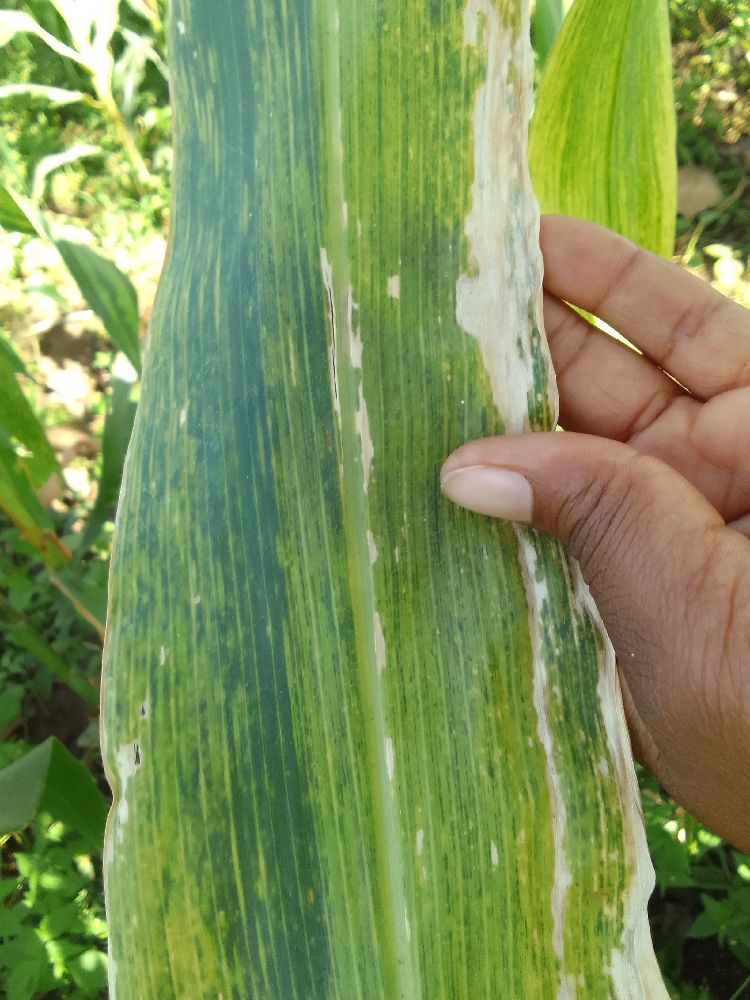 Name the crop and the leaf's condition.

maize, maize lethal necrosis
